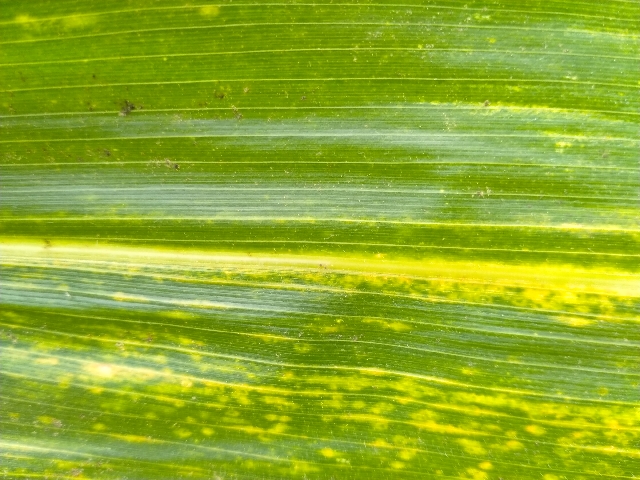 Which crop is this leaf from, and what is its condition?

maize, maize lethal necrosis
